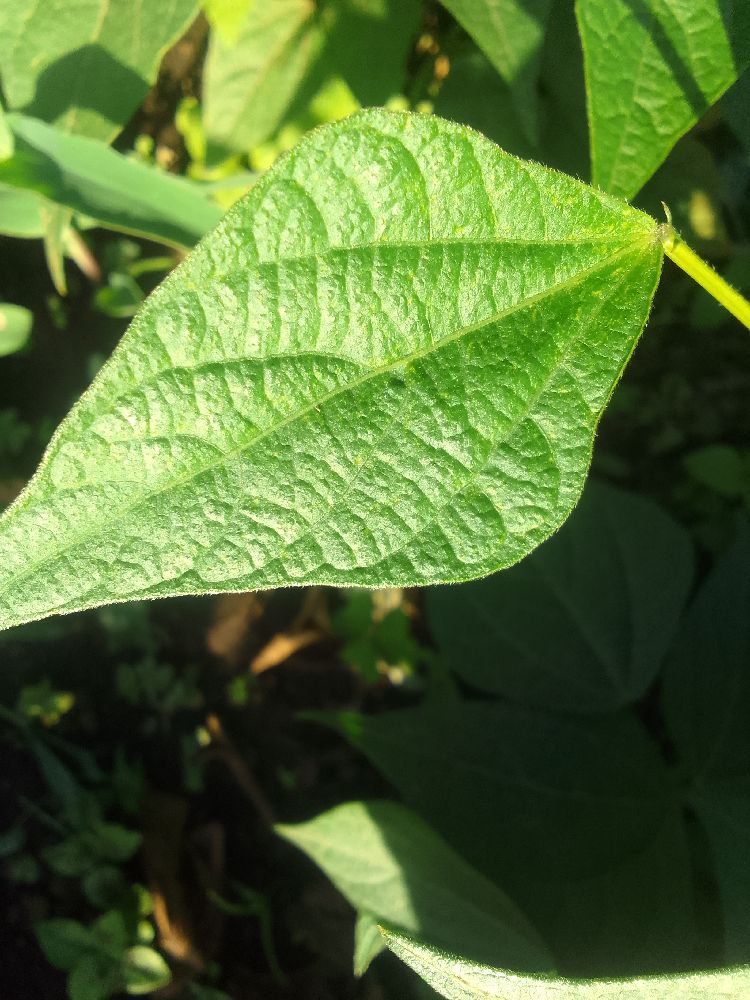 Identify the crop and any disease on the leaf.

common bean, healthy
